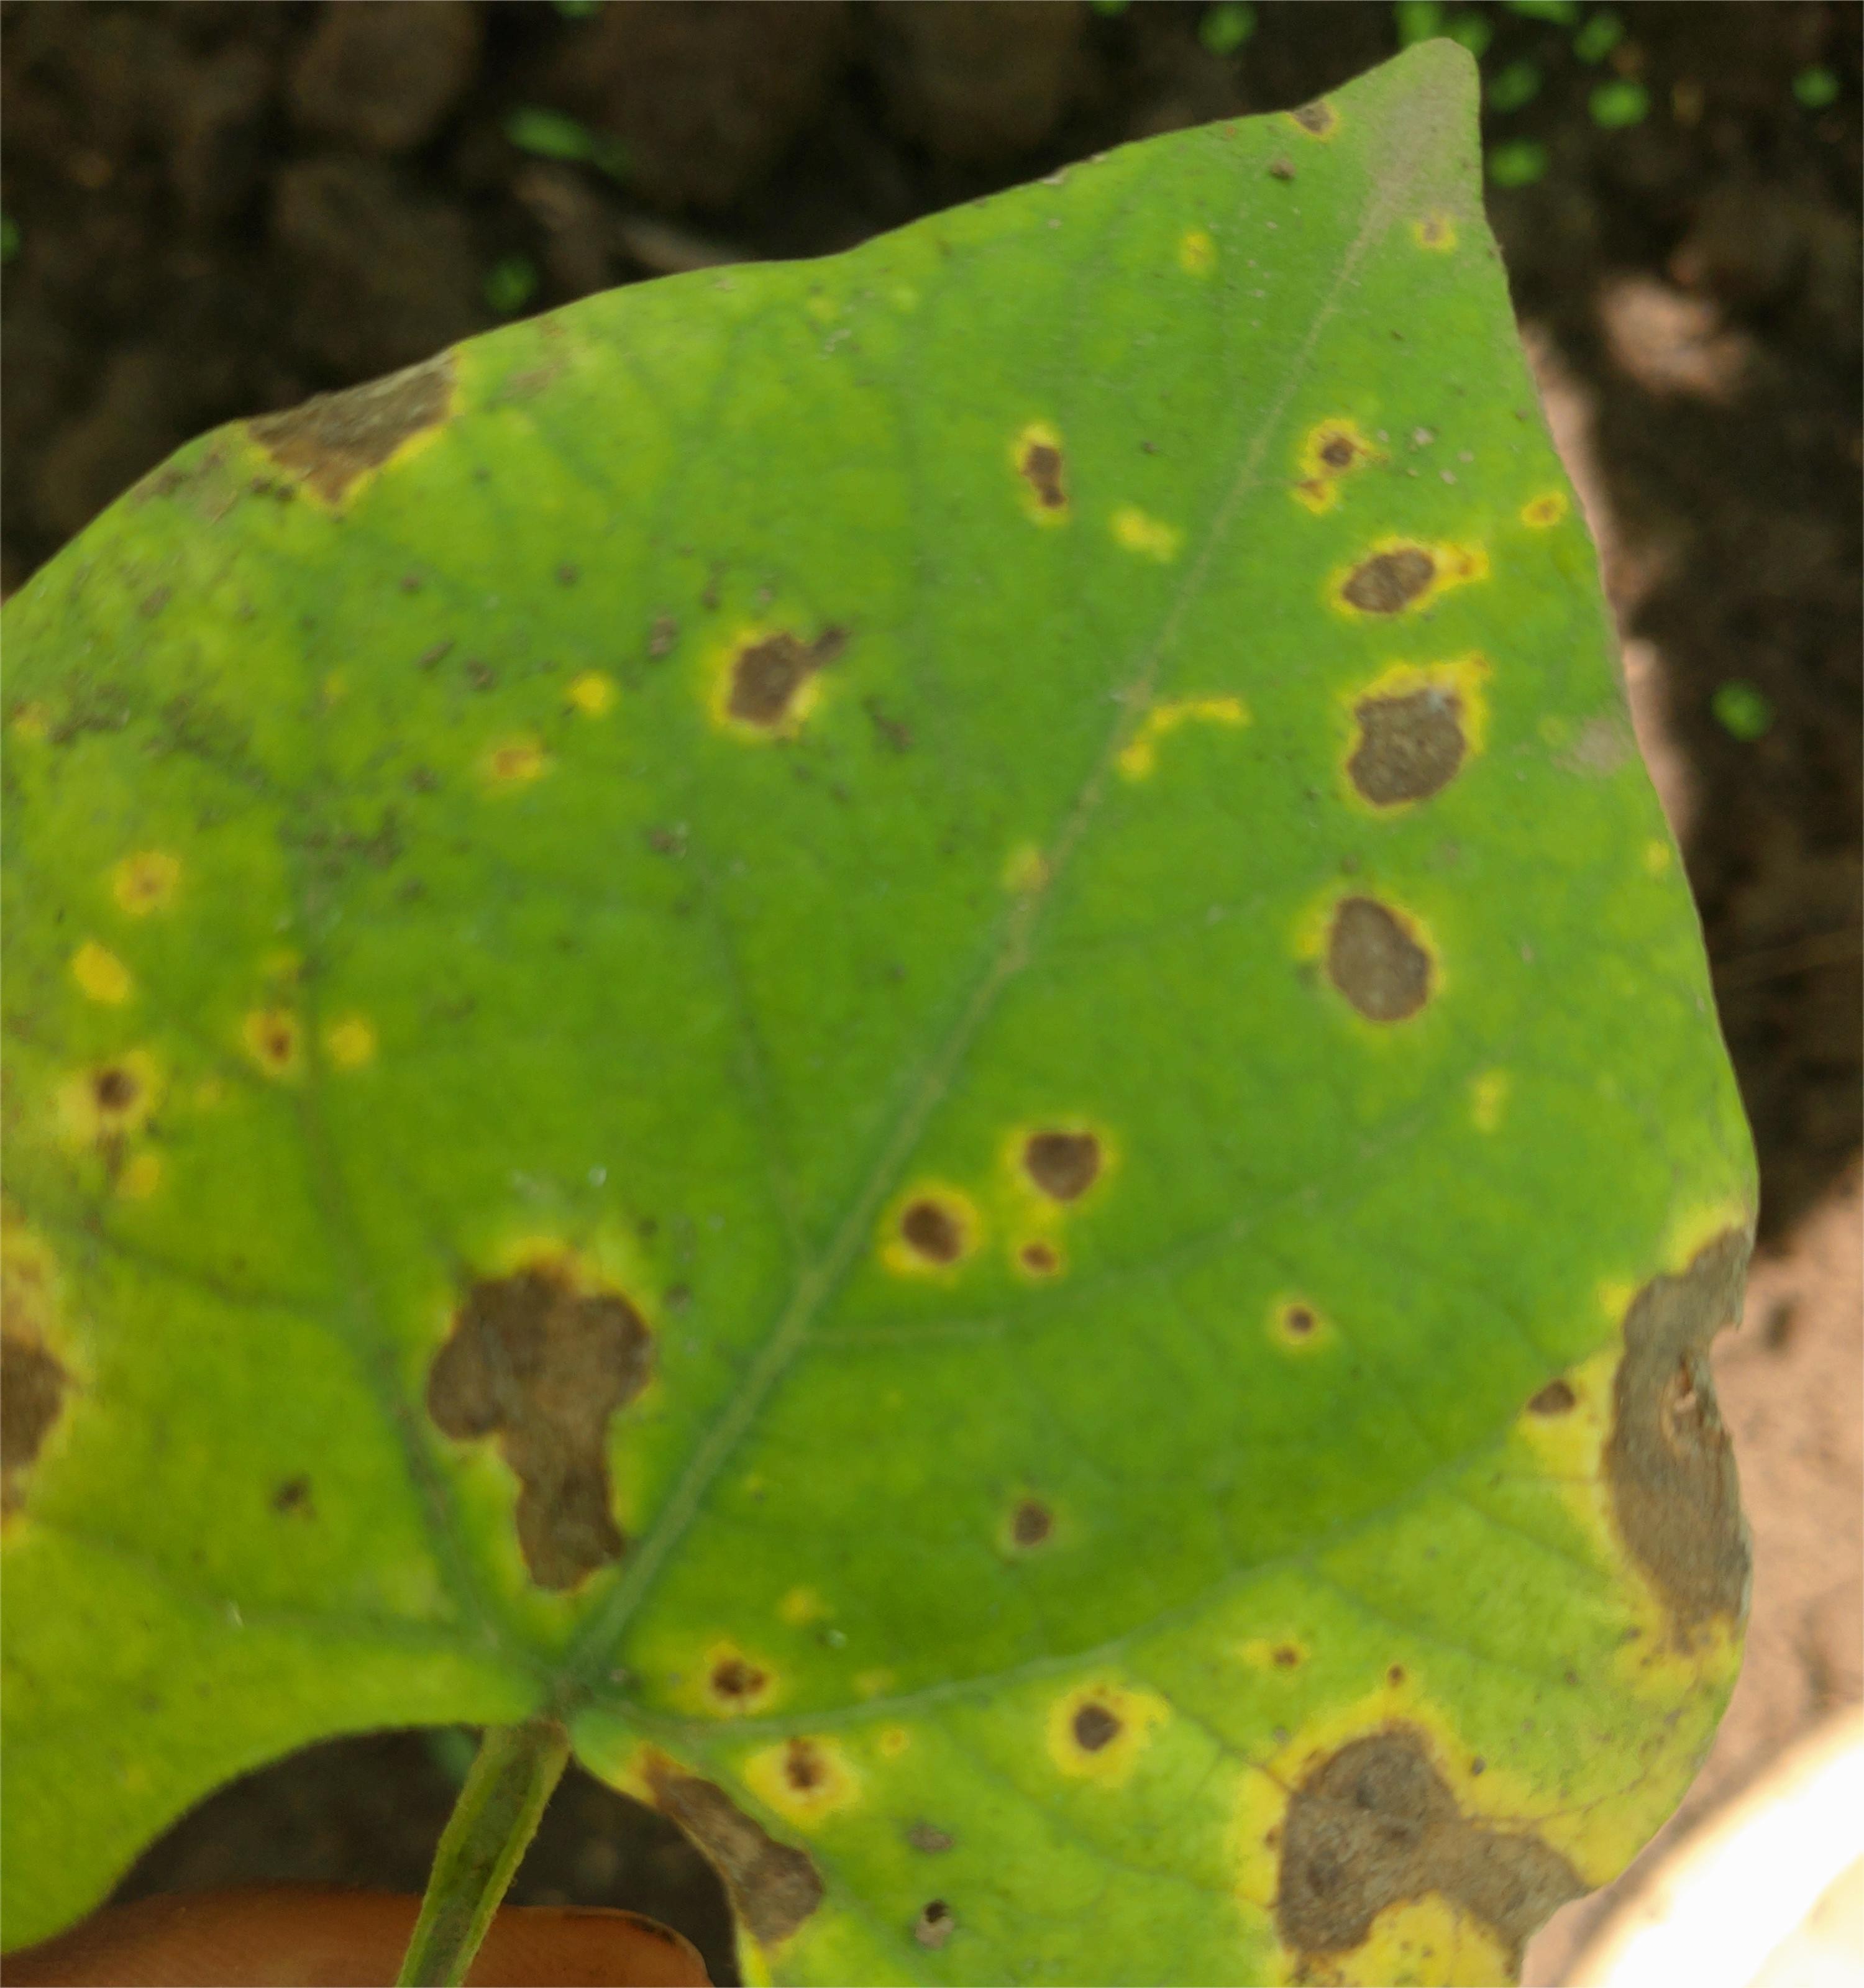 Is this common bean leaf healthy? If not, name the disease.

rust
